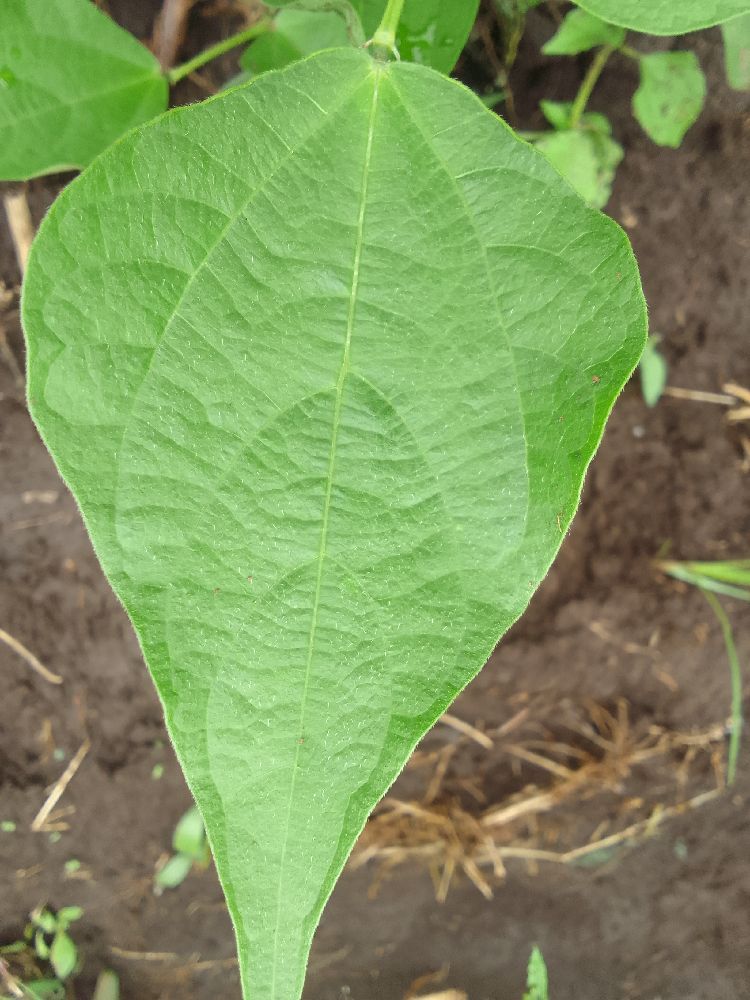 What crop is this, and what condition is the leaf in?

common bean, healthy
